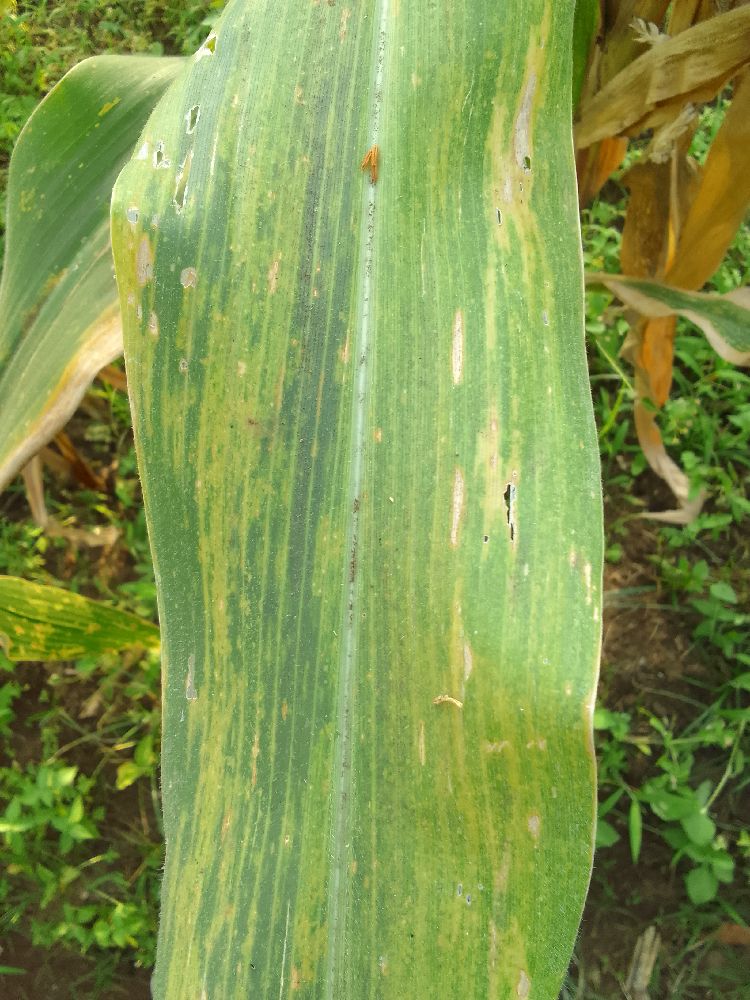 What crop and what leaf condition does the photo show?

maize, maize lethal necrosis
